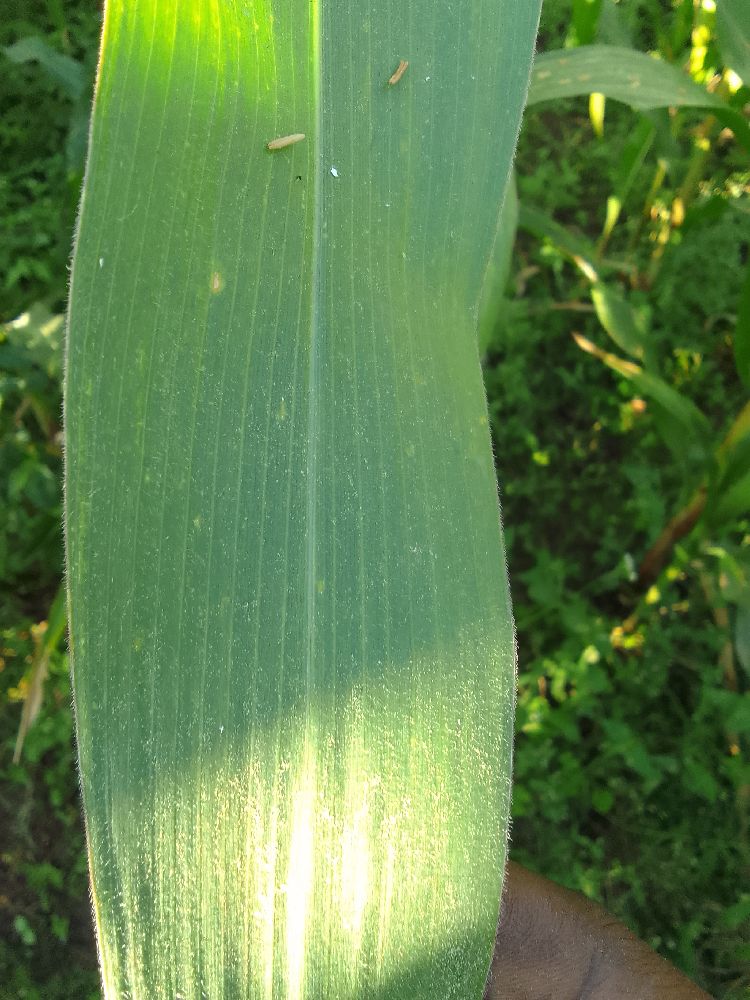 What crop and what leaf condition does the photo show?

maize, healthy
